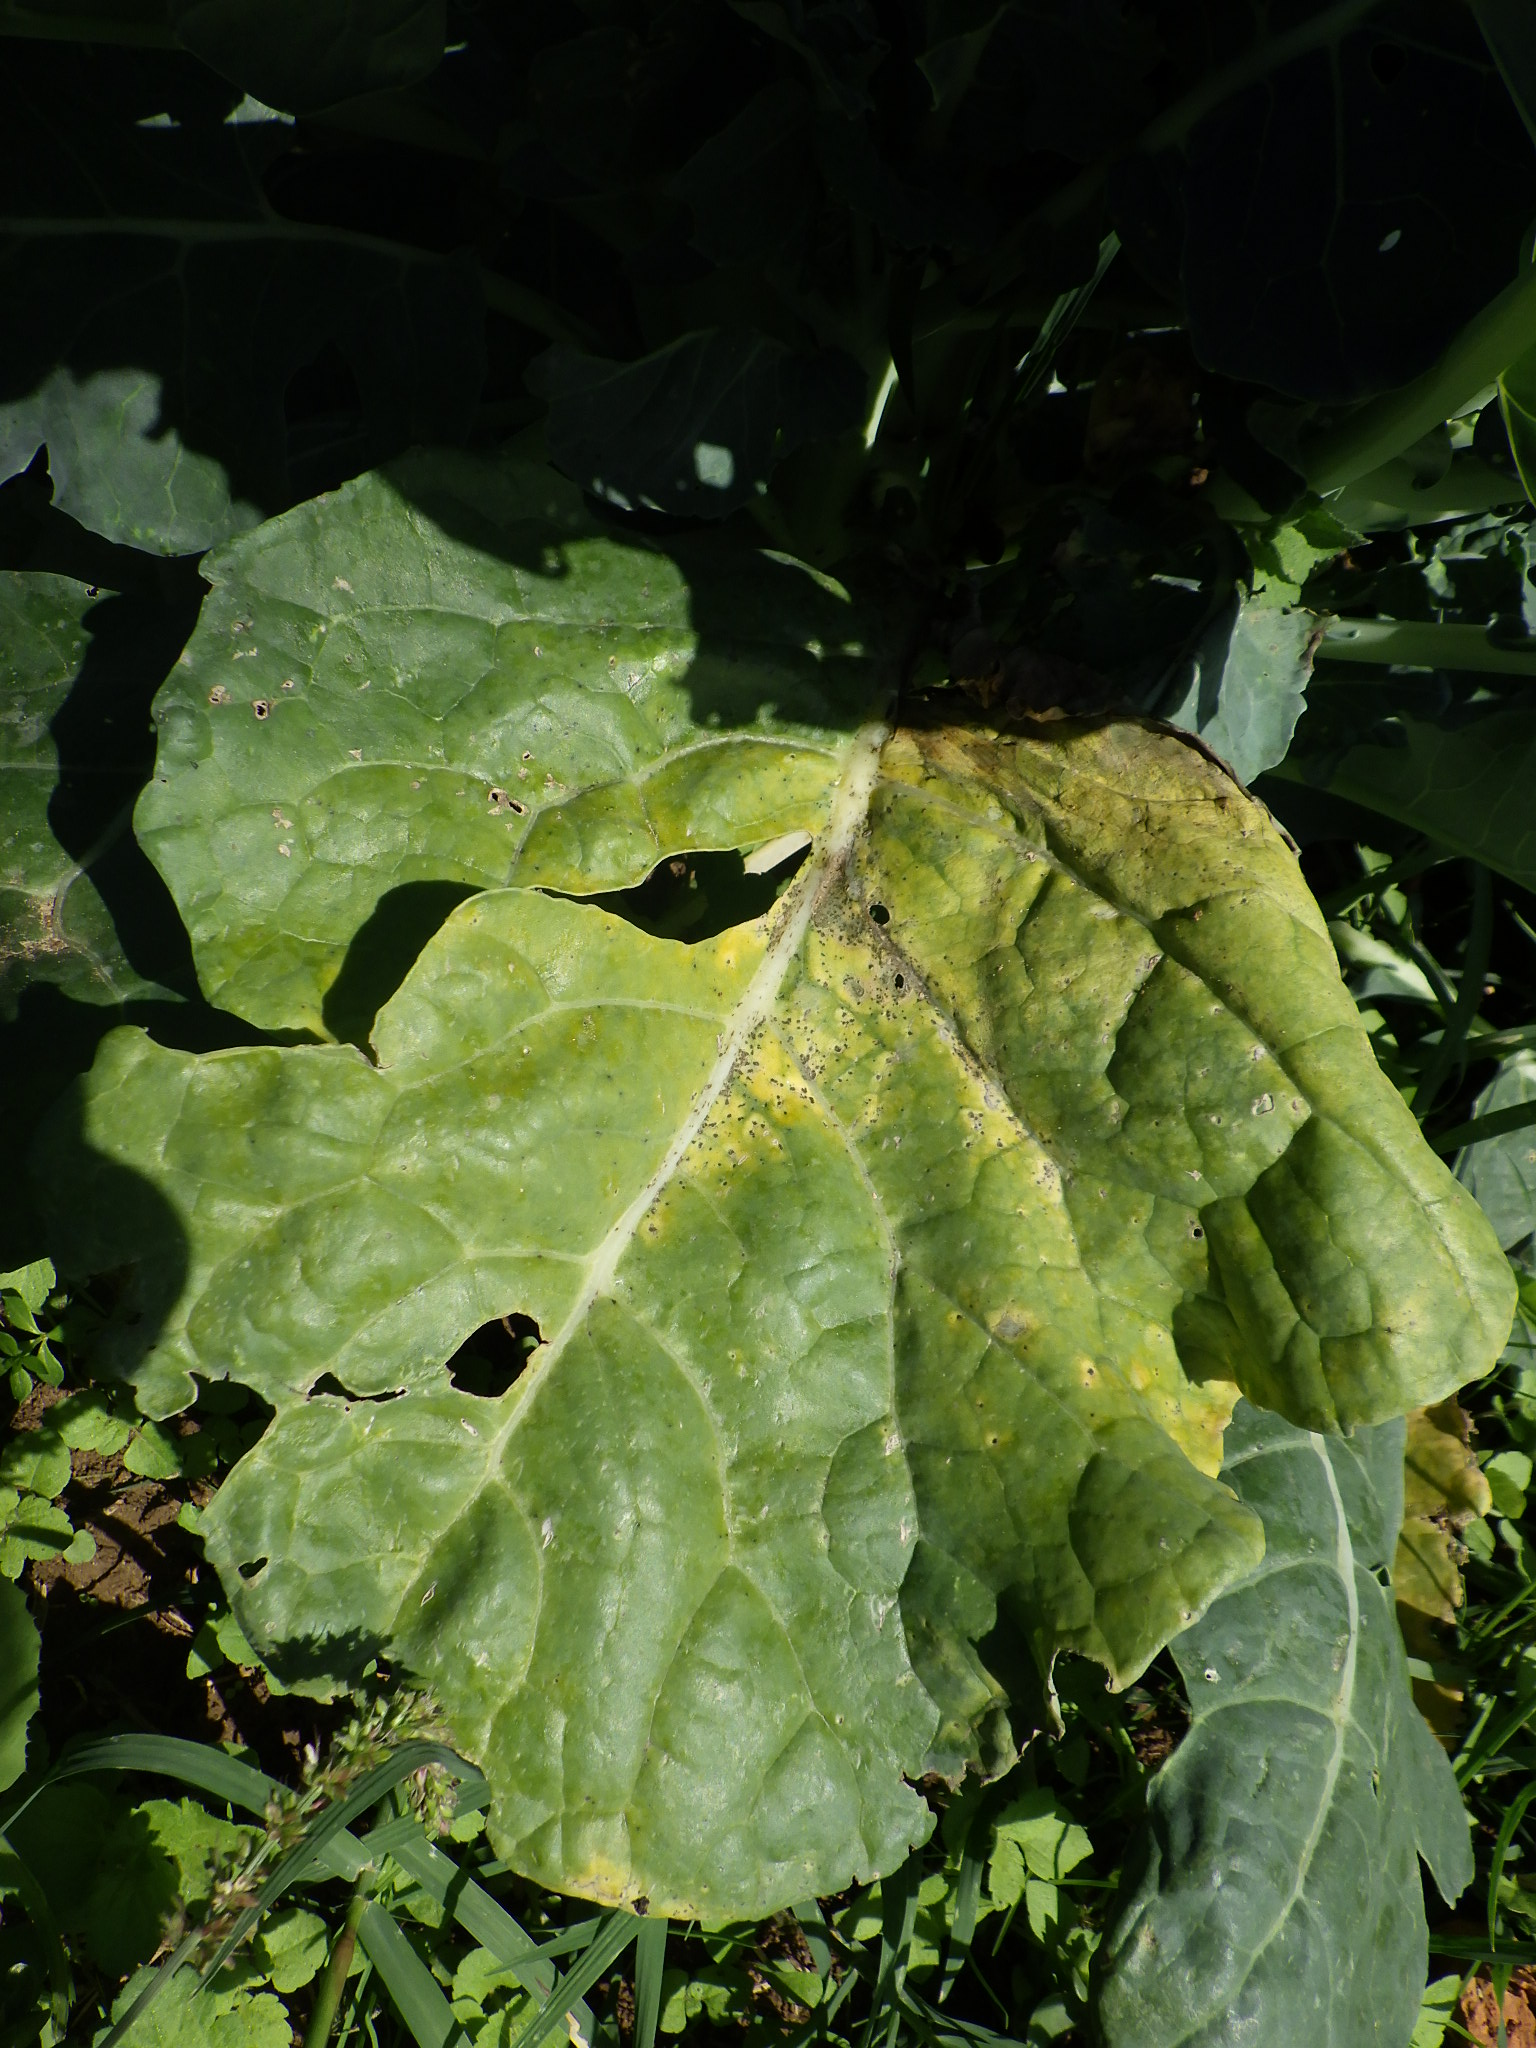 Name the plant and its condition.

broccoli, alternaria
